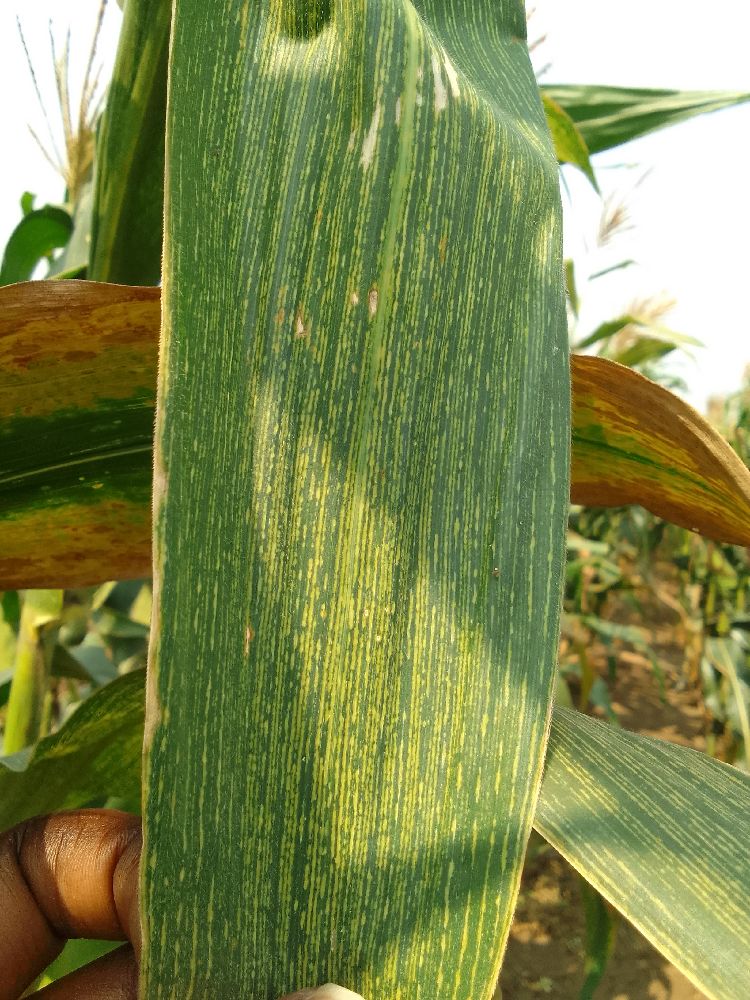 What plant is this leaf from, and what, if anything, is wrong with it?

maize, maize streak virus
